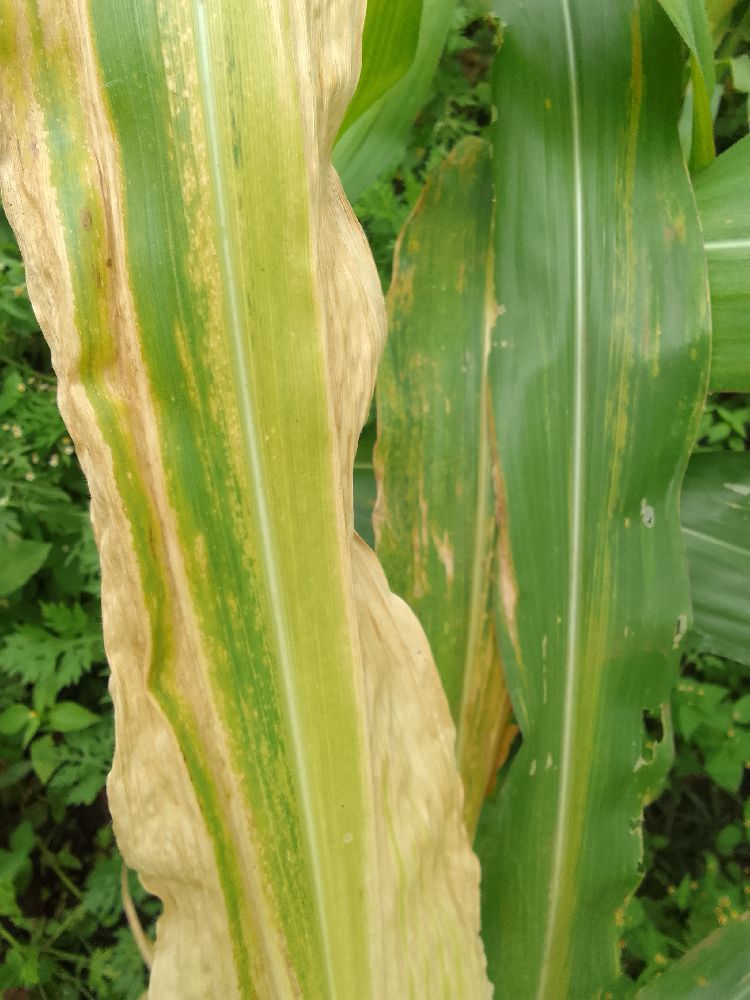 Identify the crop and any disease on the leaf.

maize, maize lethal necrosis
